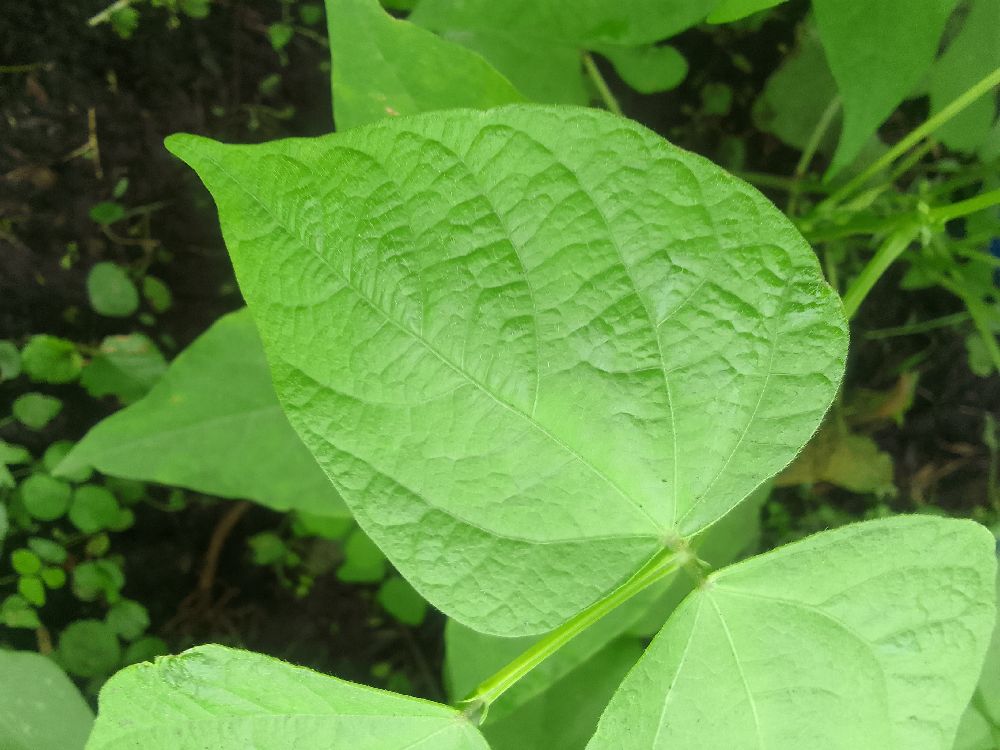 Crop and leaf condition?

common bean, healthy
